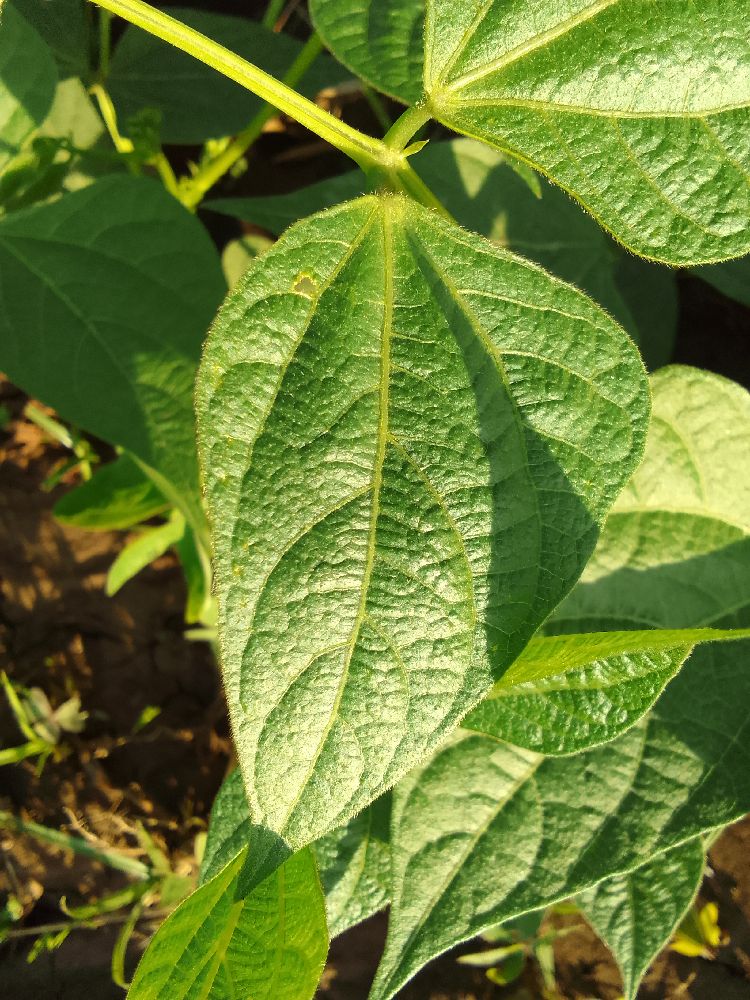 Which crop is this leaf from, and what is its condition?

common bean, healthy
